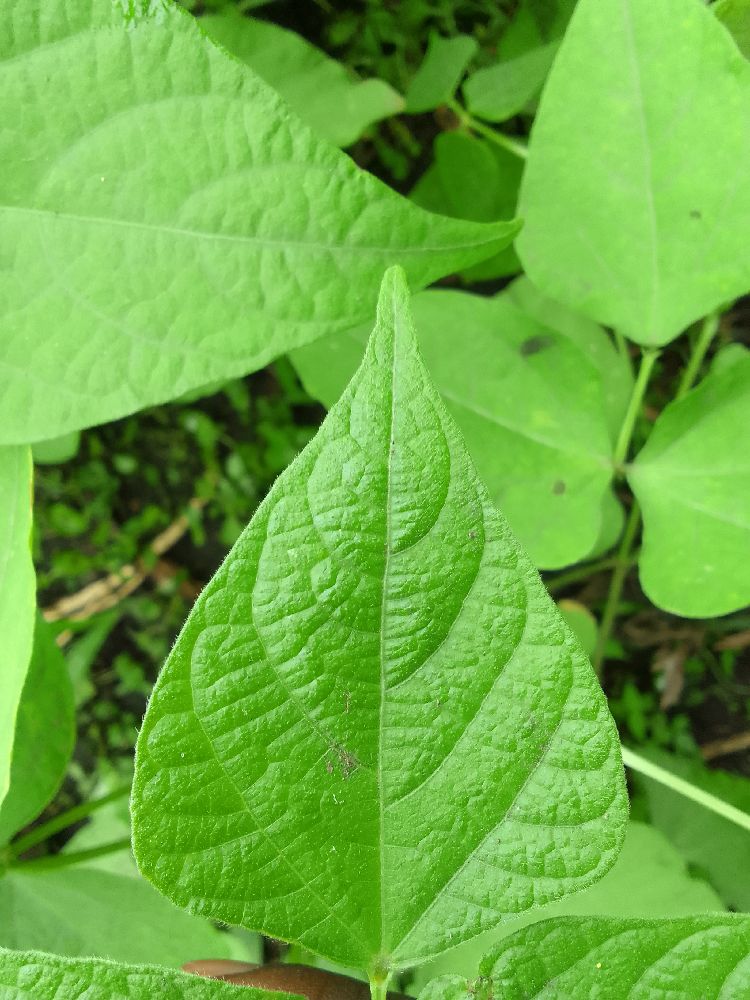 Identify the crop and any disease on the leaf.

common bean, healthy
